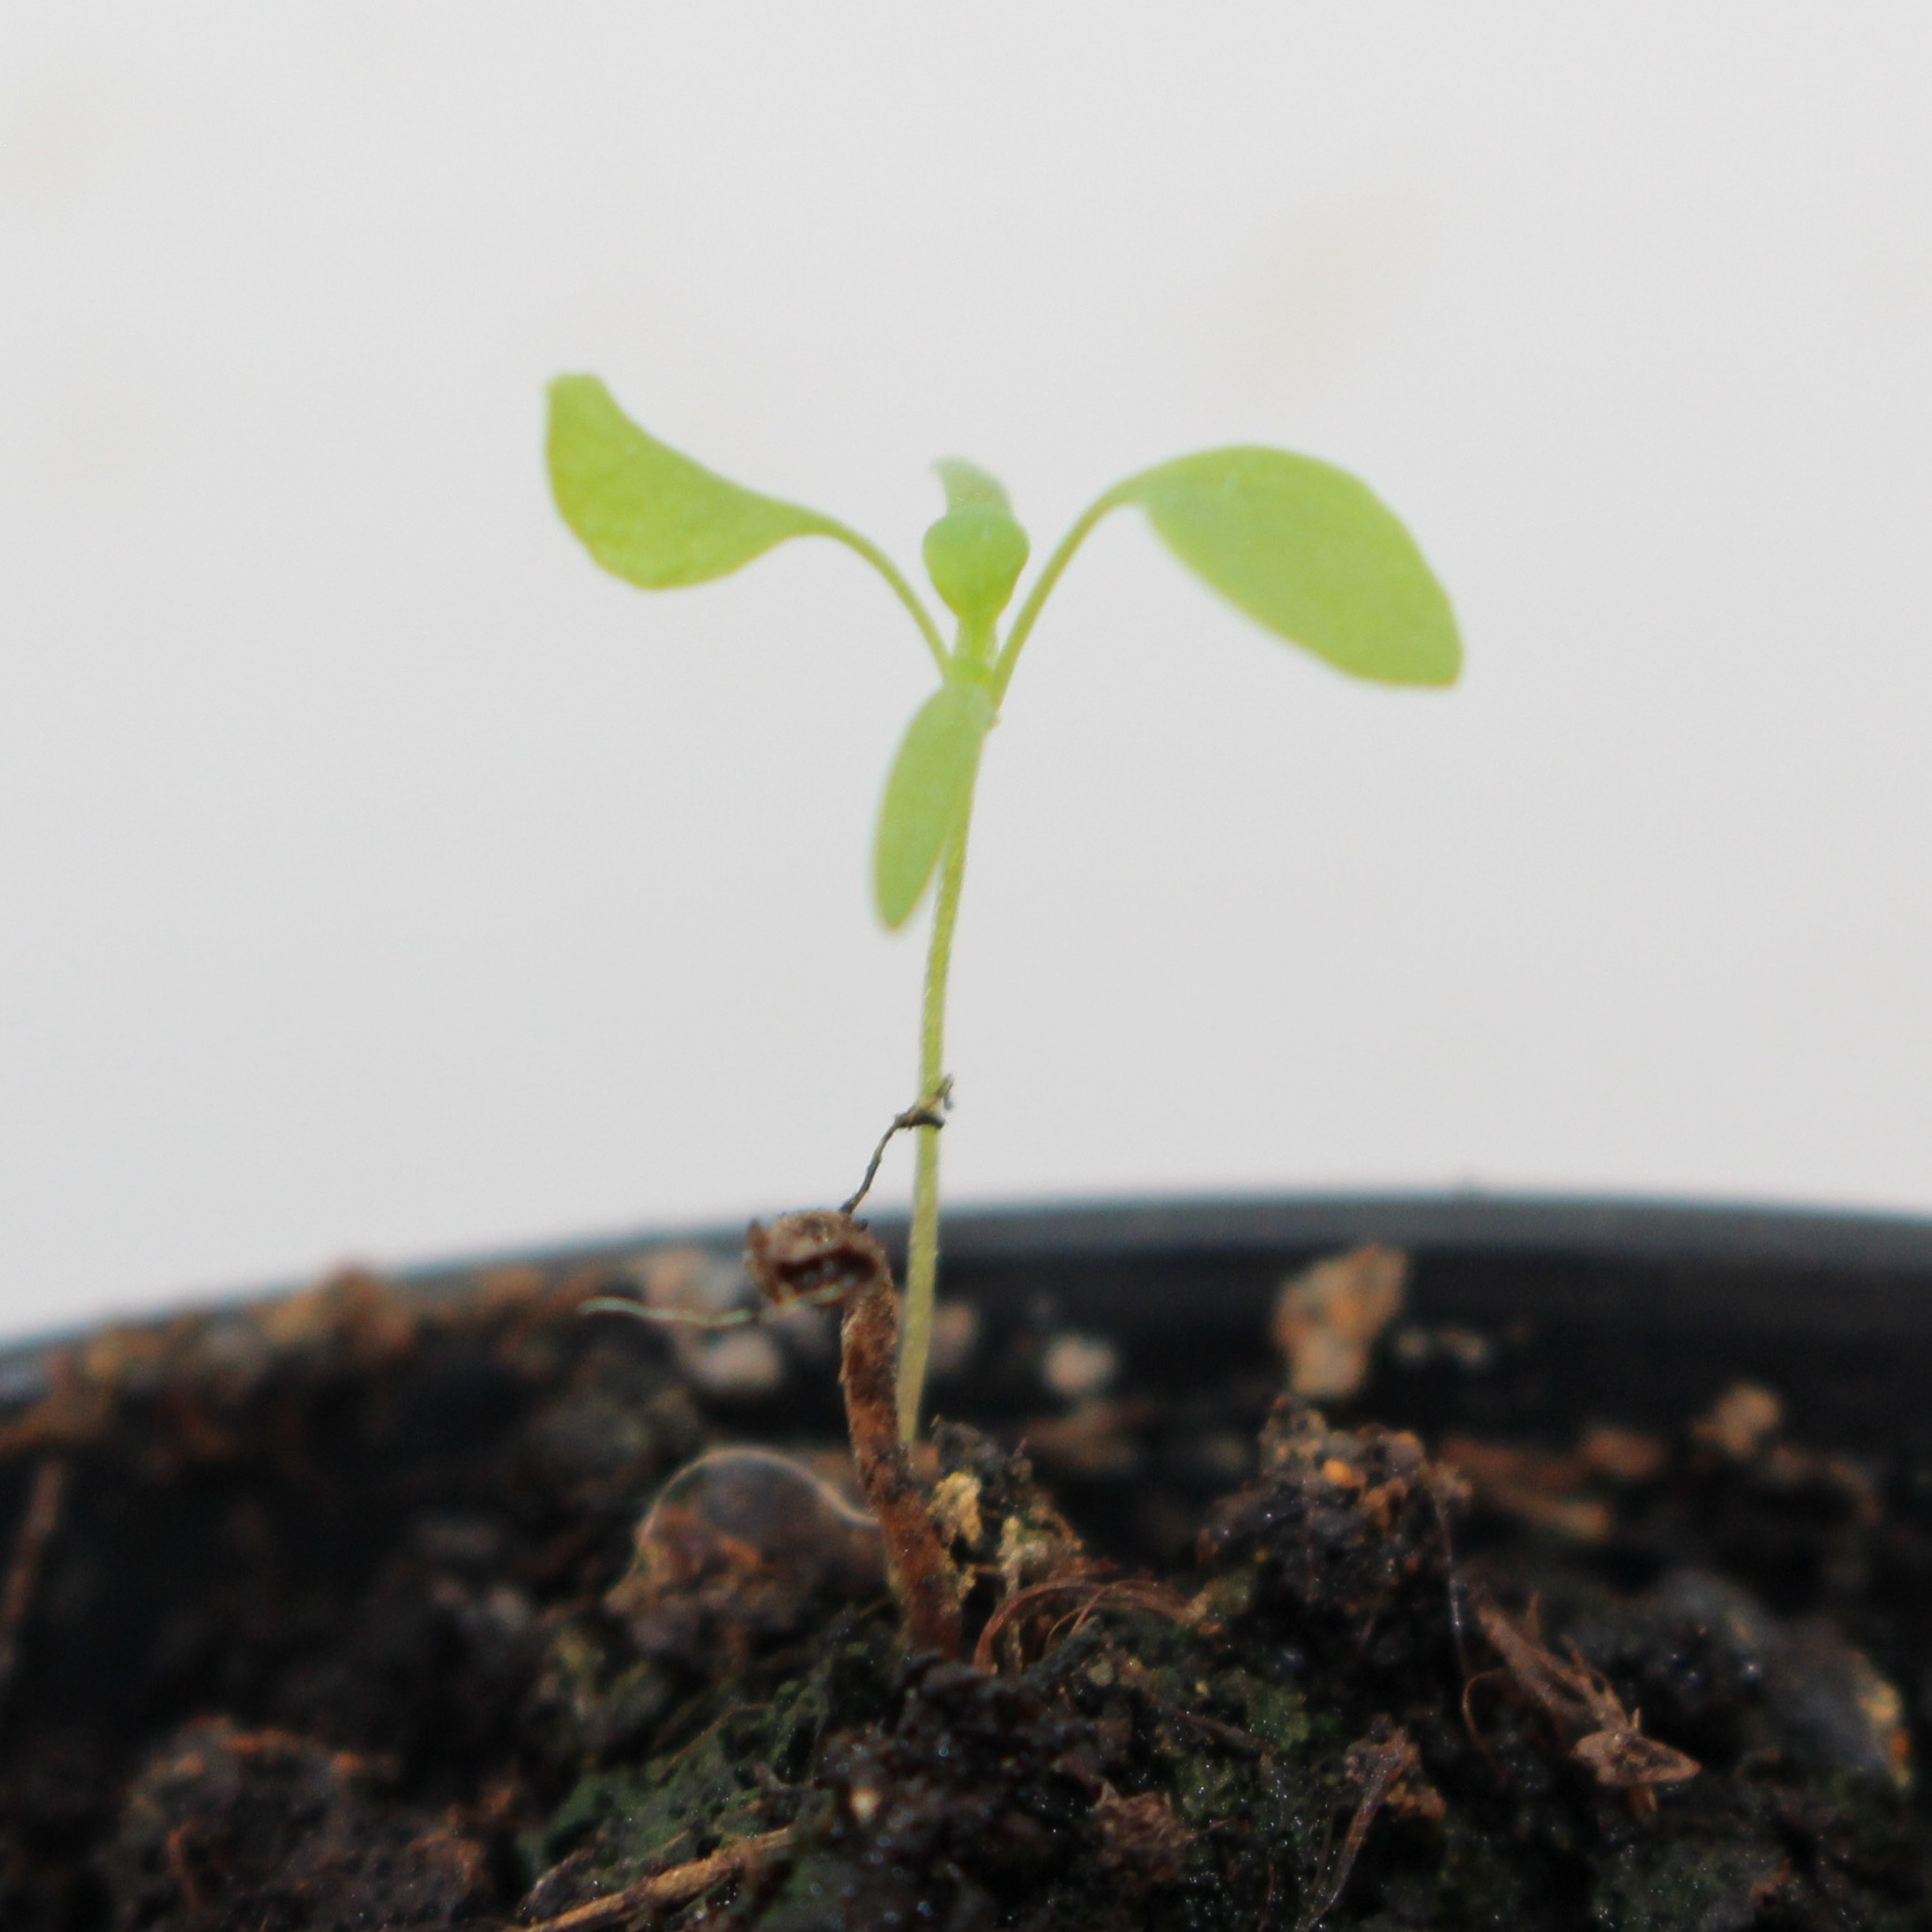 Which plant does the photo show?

Papaver rhoeas
